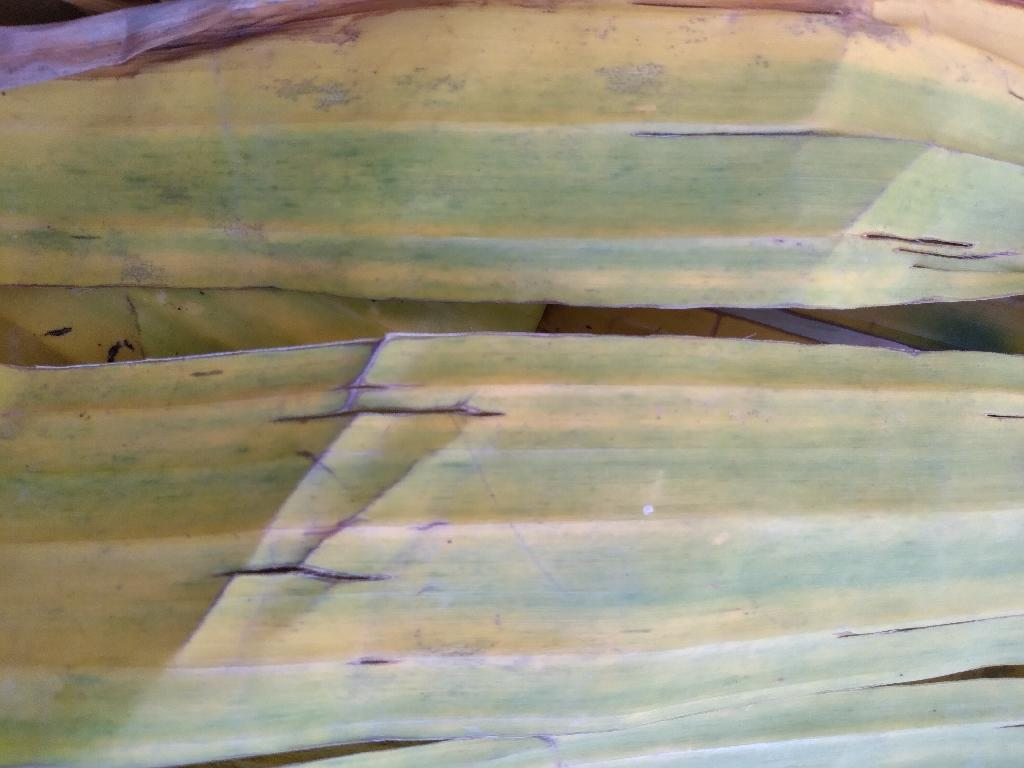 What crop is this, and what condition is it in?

banana, fusarium wilt race 1
